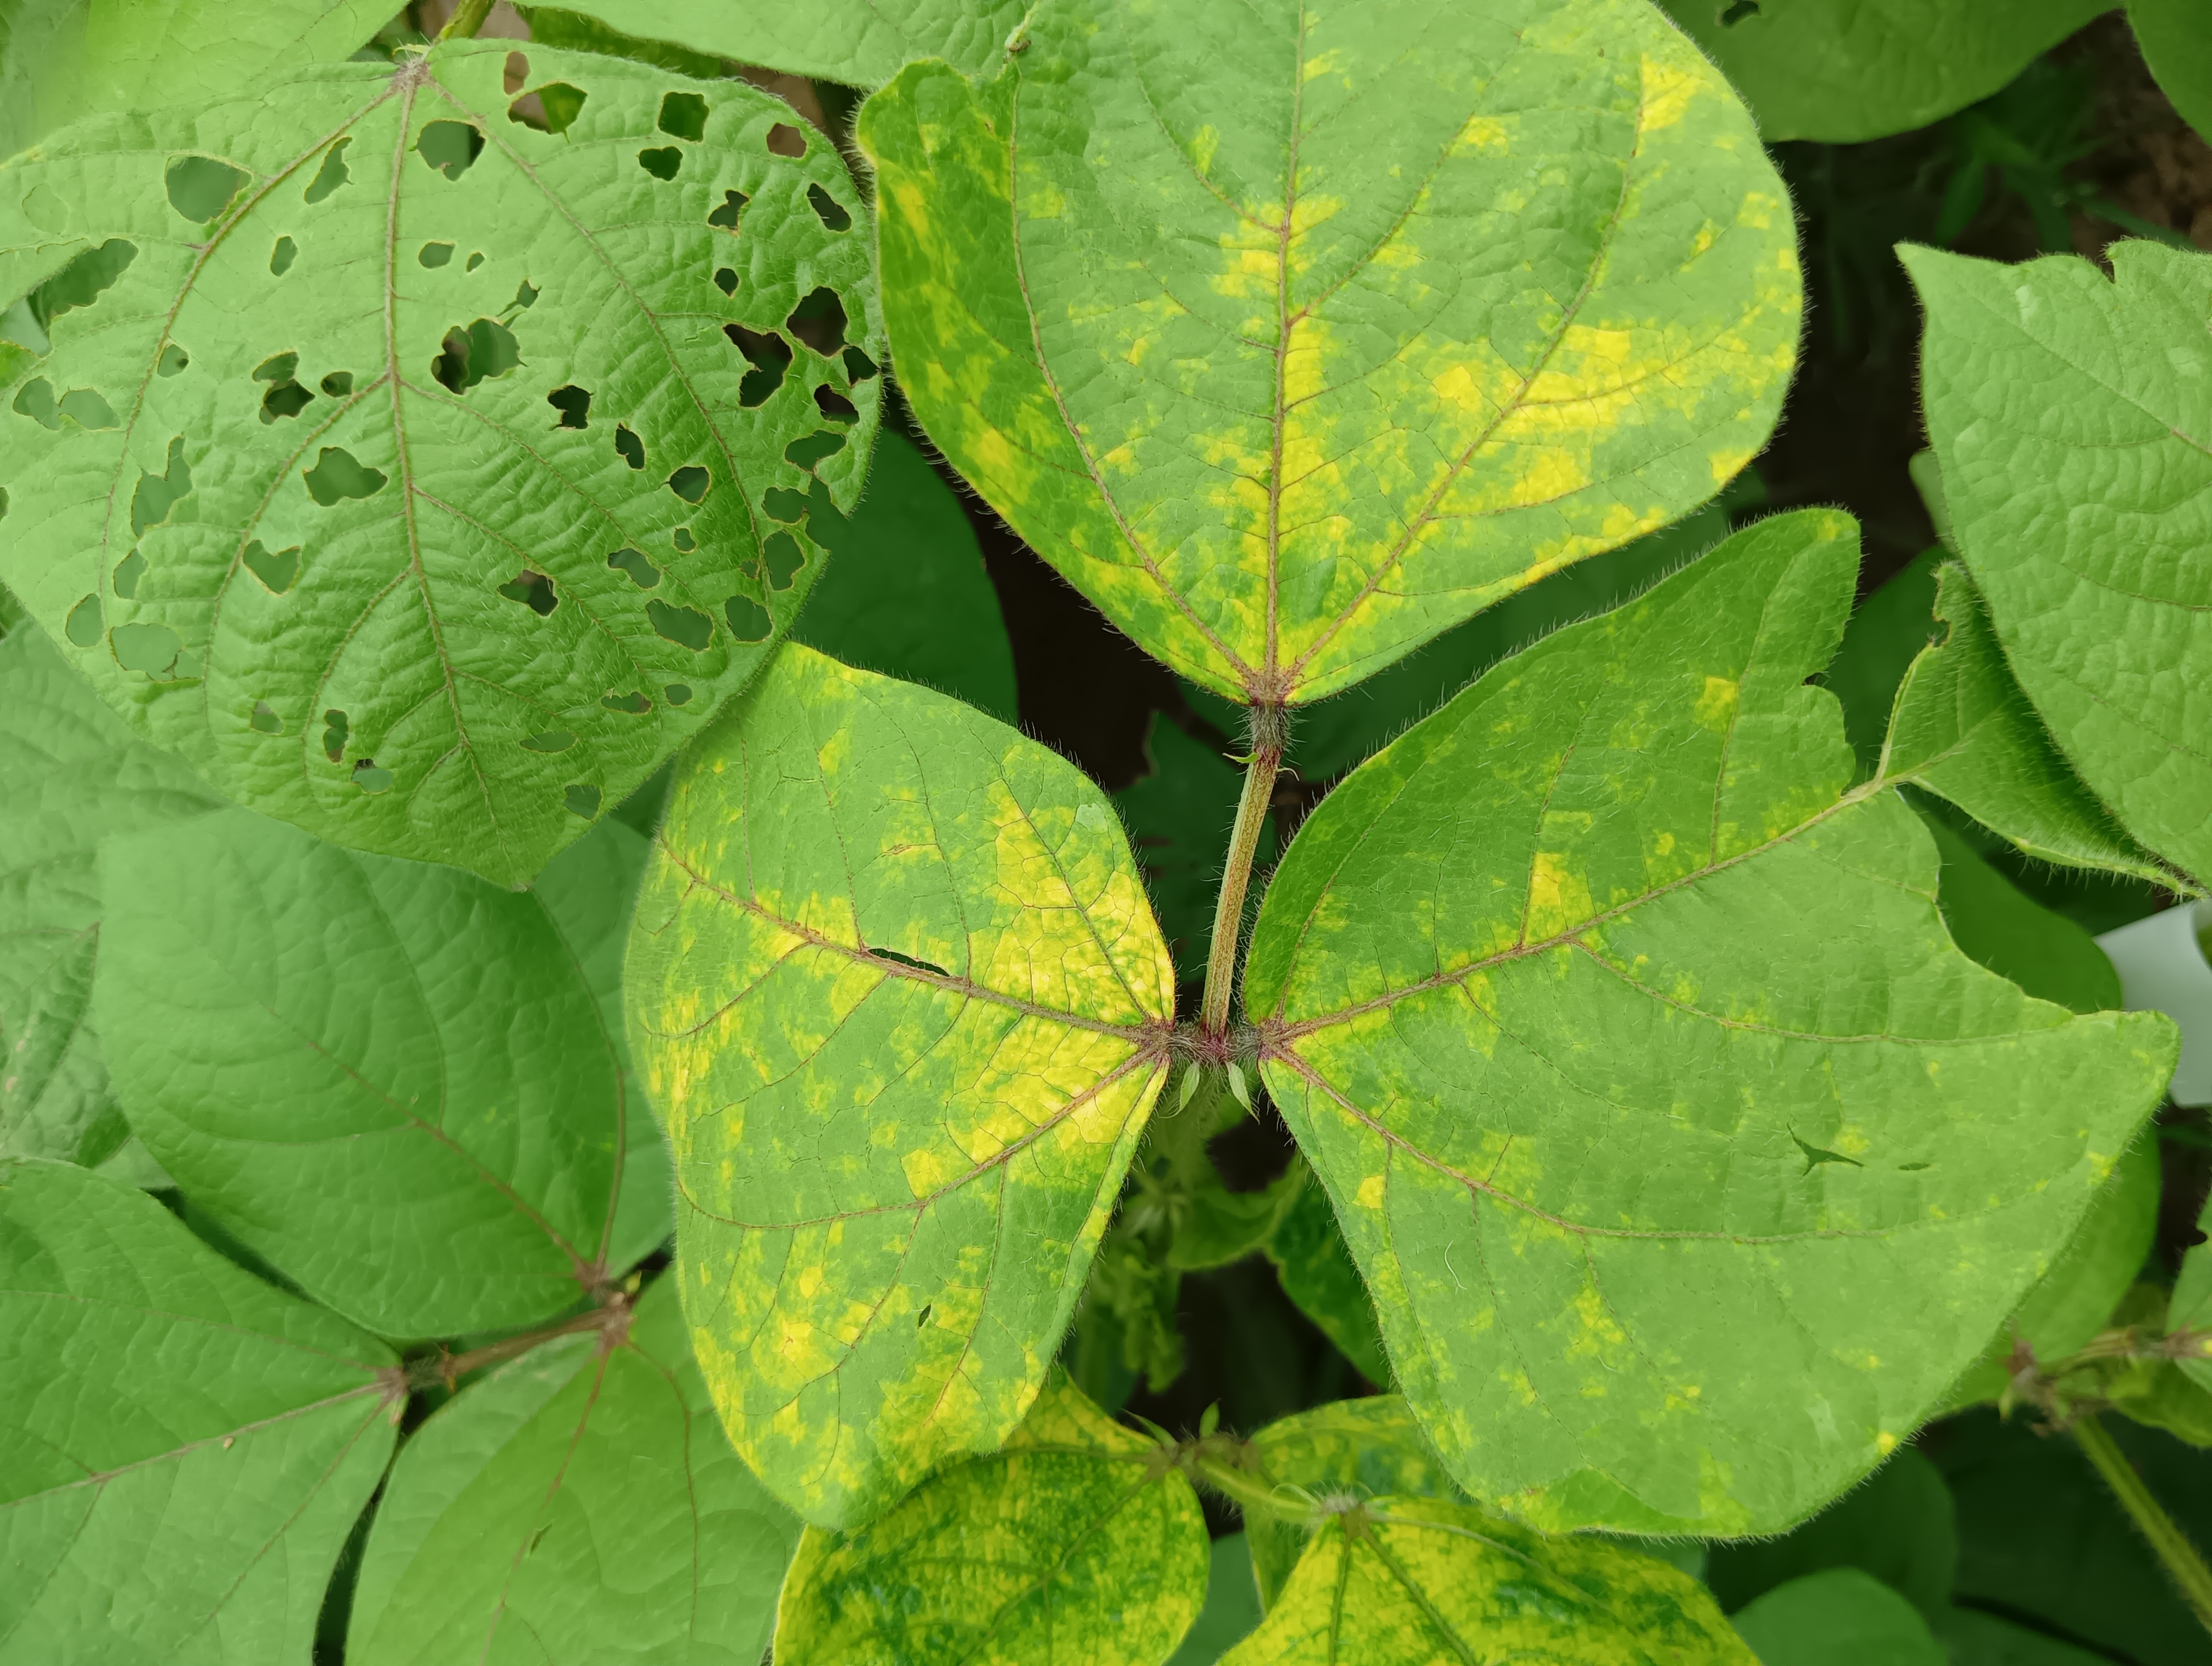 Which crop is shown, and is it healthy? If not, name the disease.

mungbean, yellow mosaic
